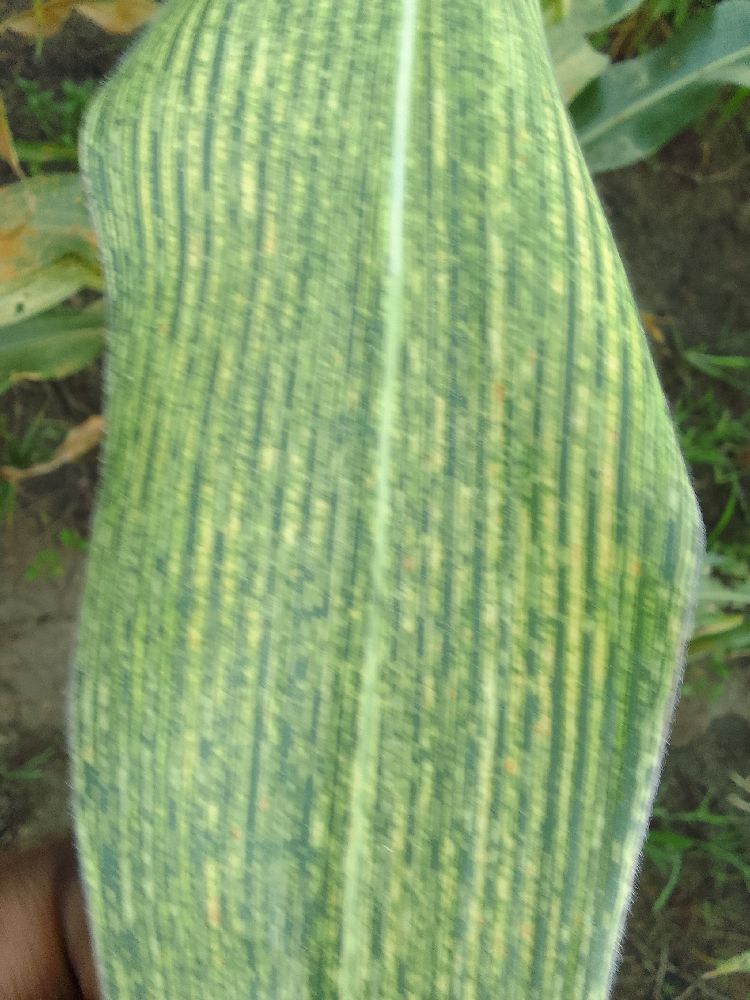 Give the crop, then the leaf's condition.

maize, maize streak virus
